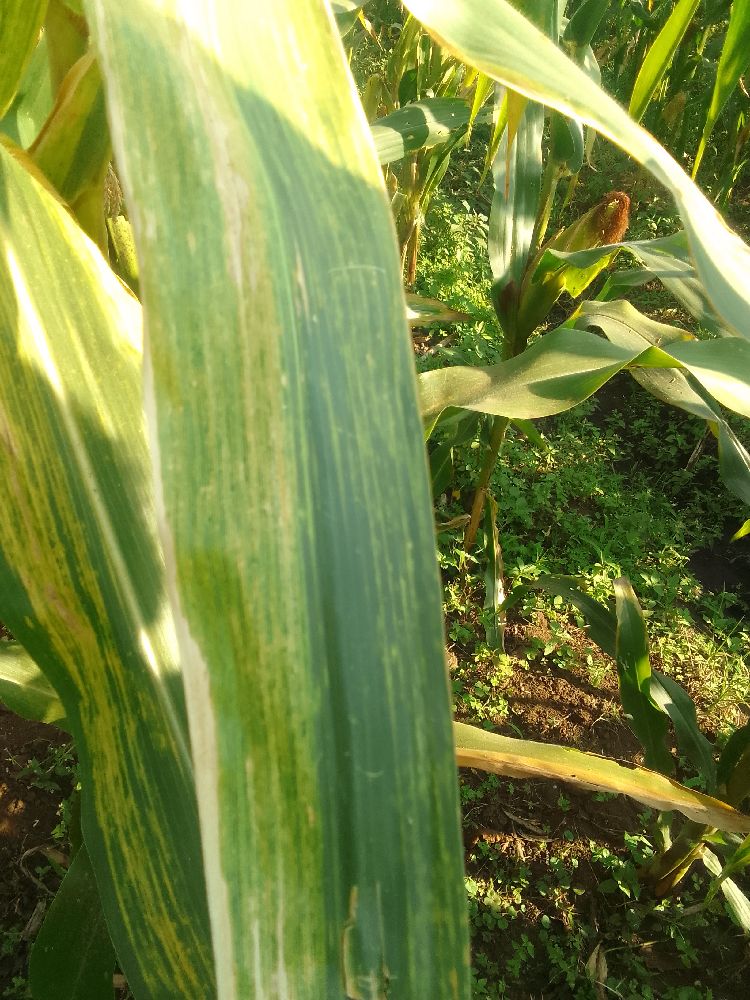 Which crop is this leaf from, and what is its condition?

maize, maize lethal necrosis
